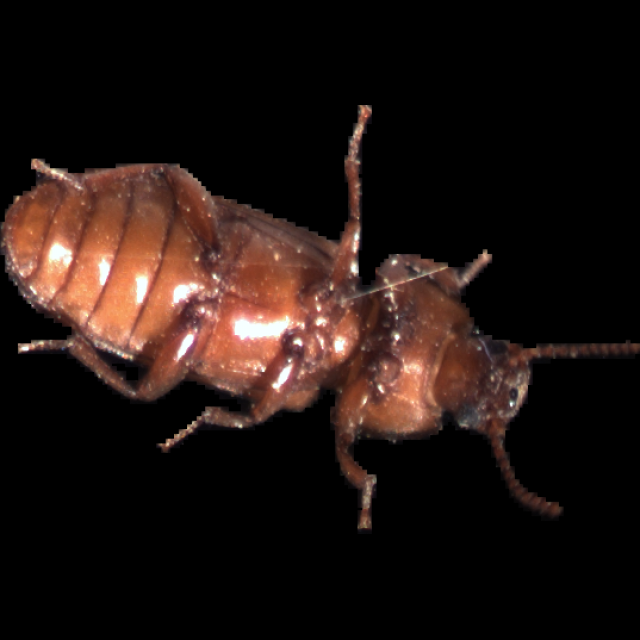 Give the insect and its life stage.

mealworm beetle
